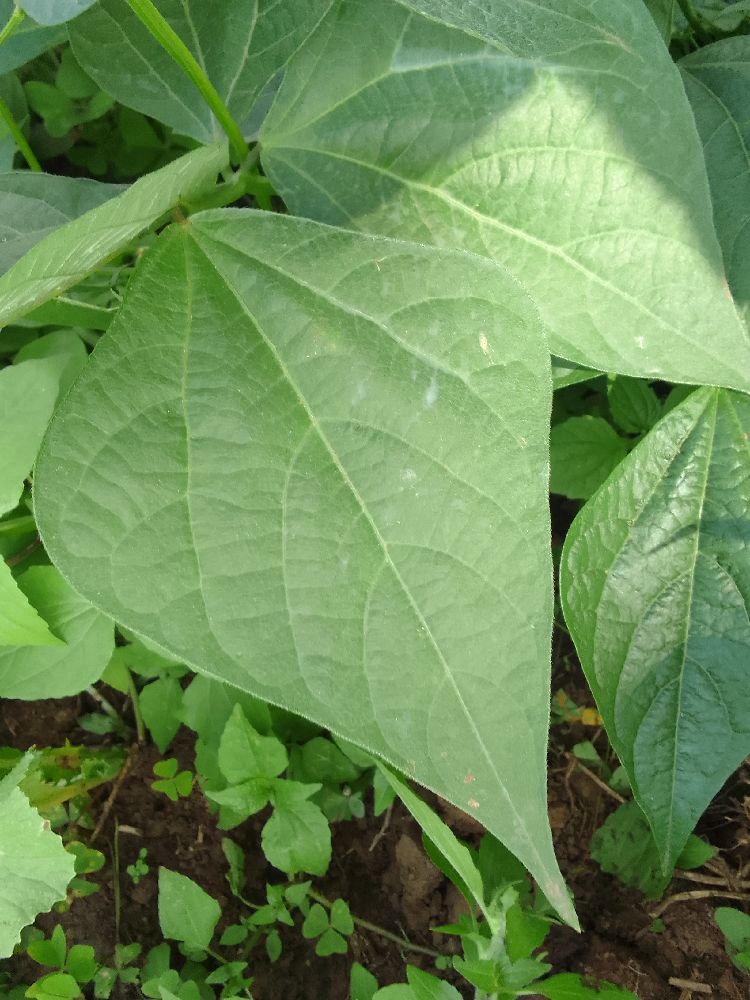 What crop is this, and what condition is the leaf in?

common bean, healthy
